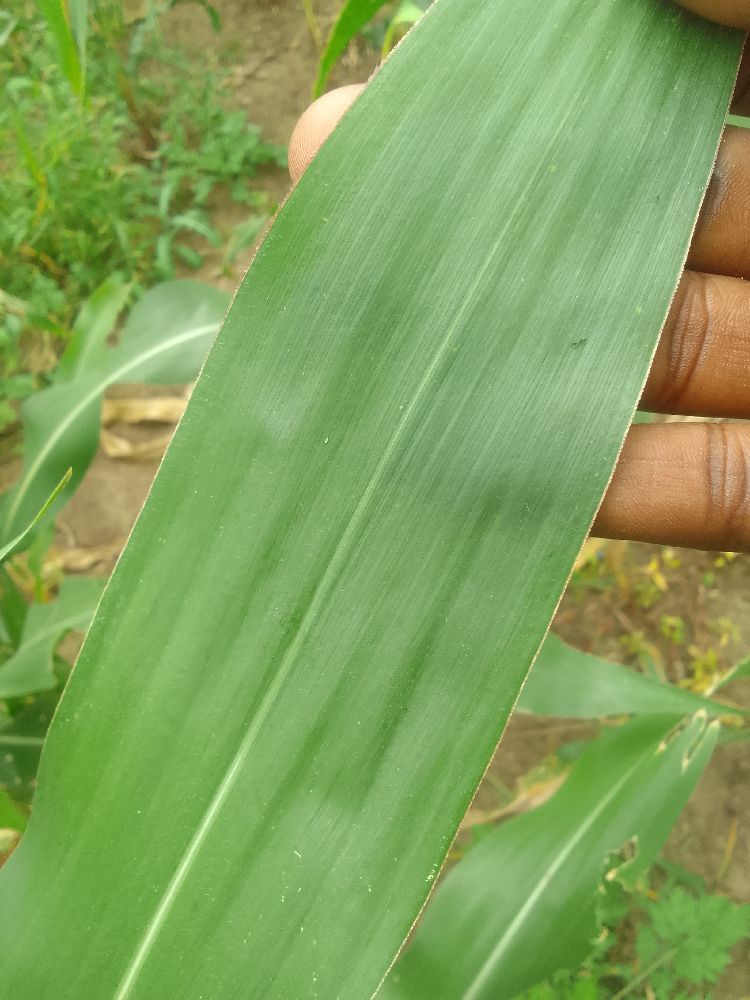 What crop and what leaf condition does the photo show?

maize, healthy
